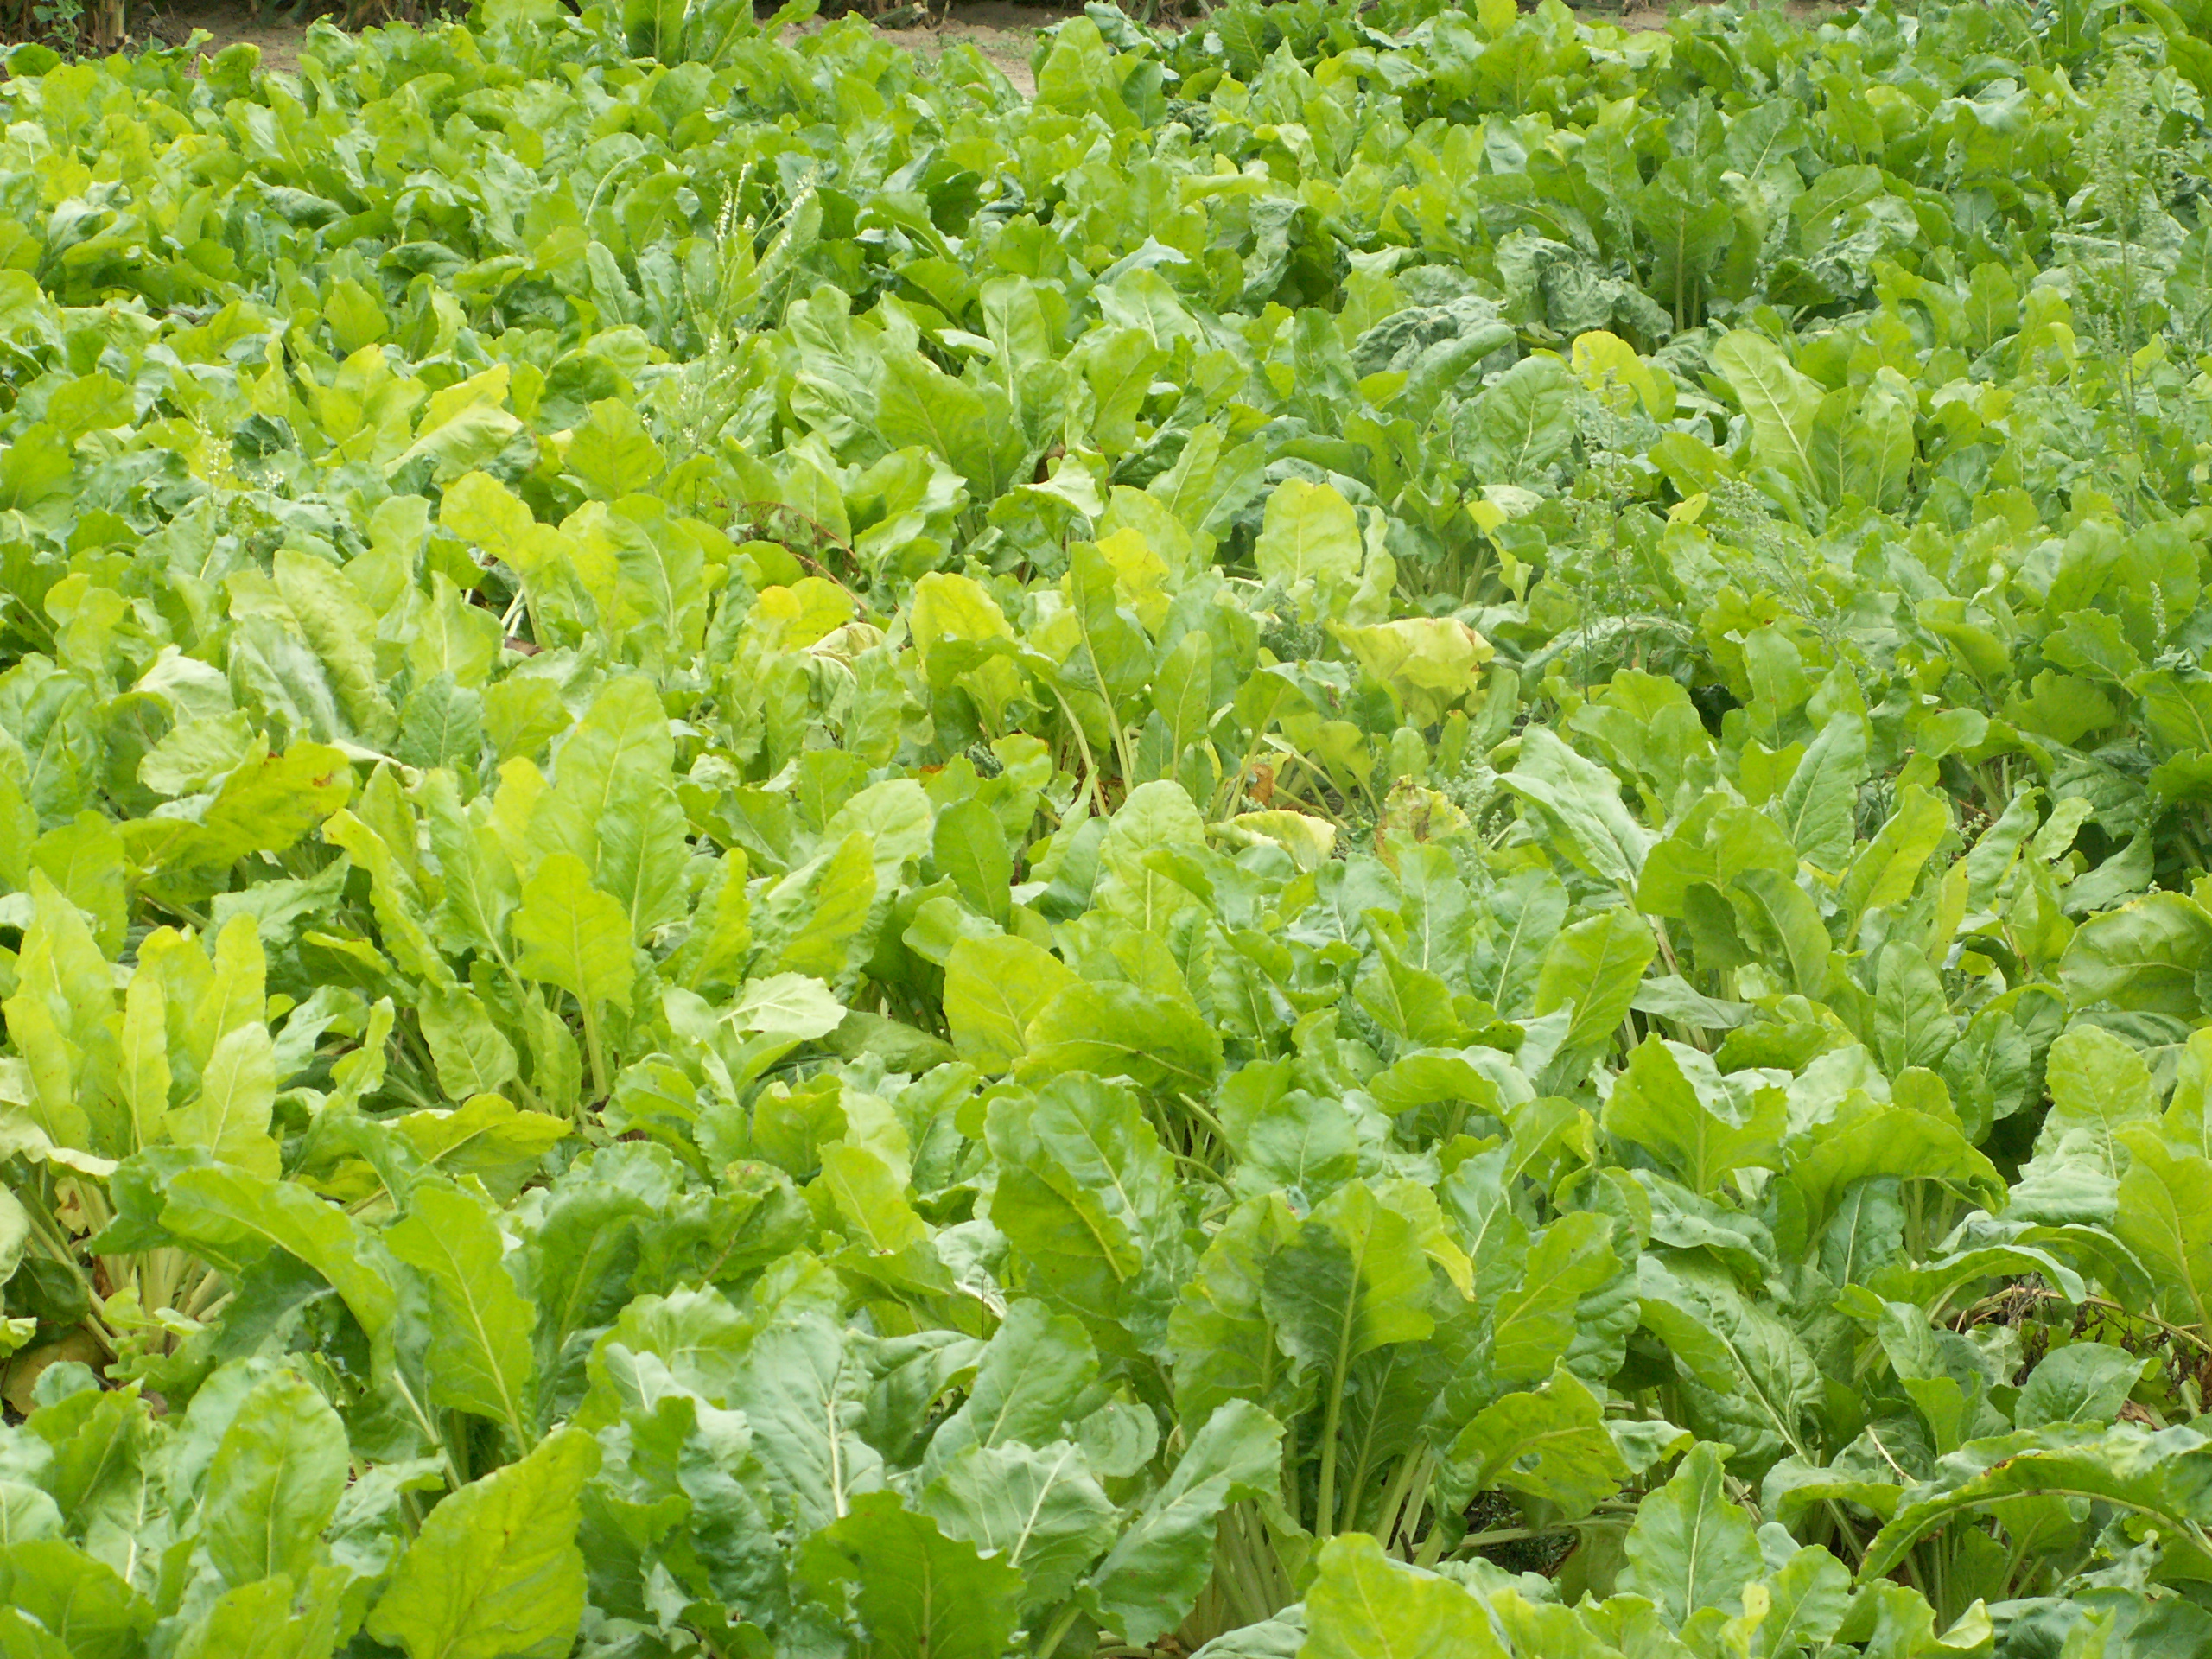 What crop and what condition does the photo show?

beet, cercospora
